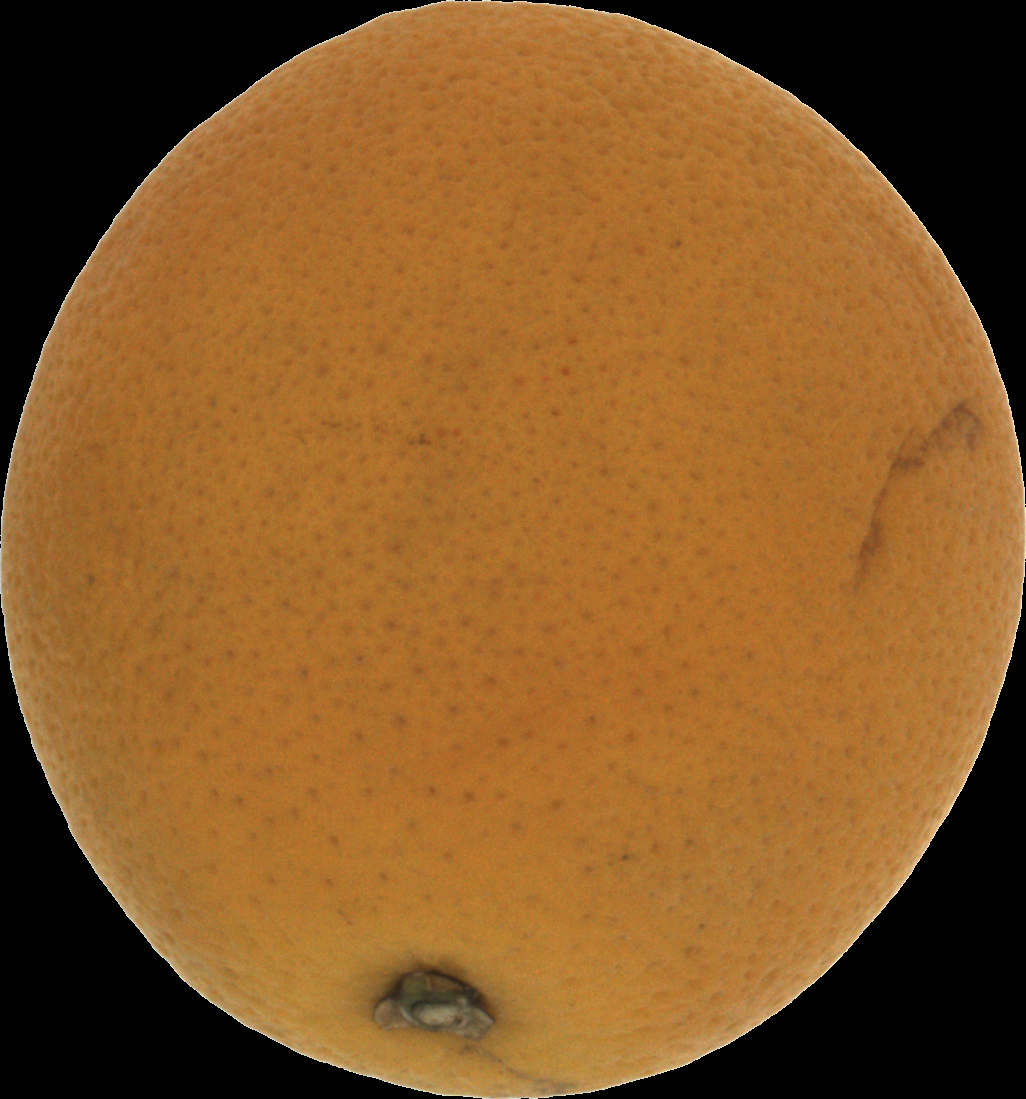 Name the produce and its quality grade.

orange, bad
